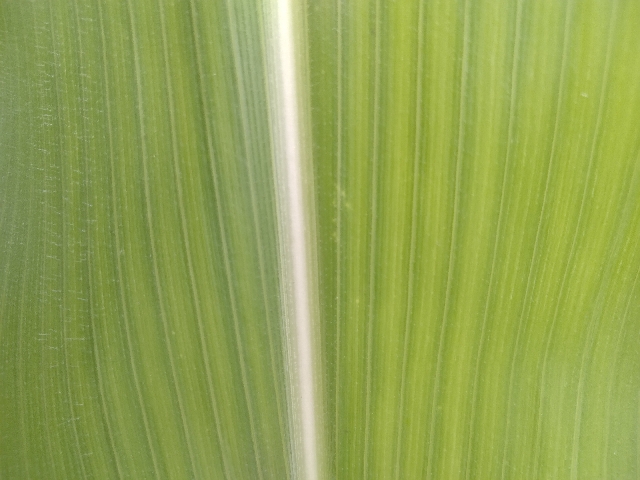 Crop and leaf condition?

maize, healthy
